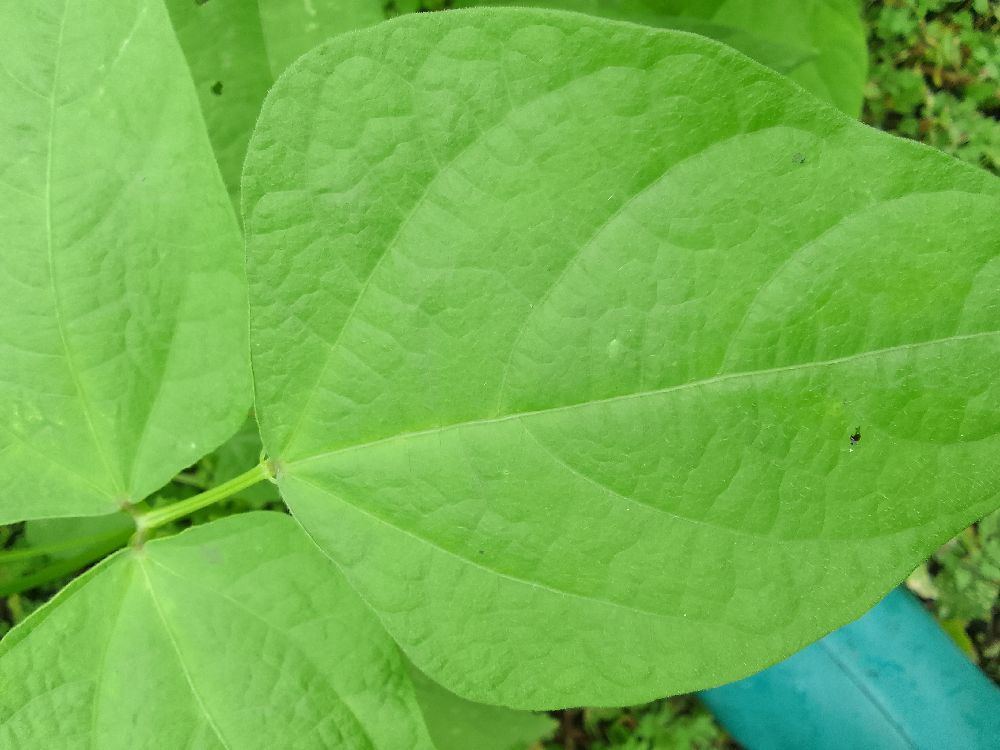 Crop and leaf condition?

common bean, healthy
